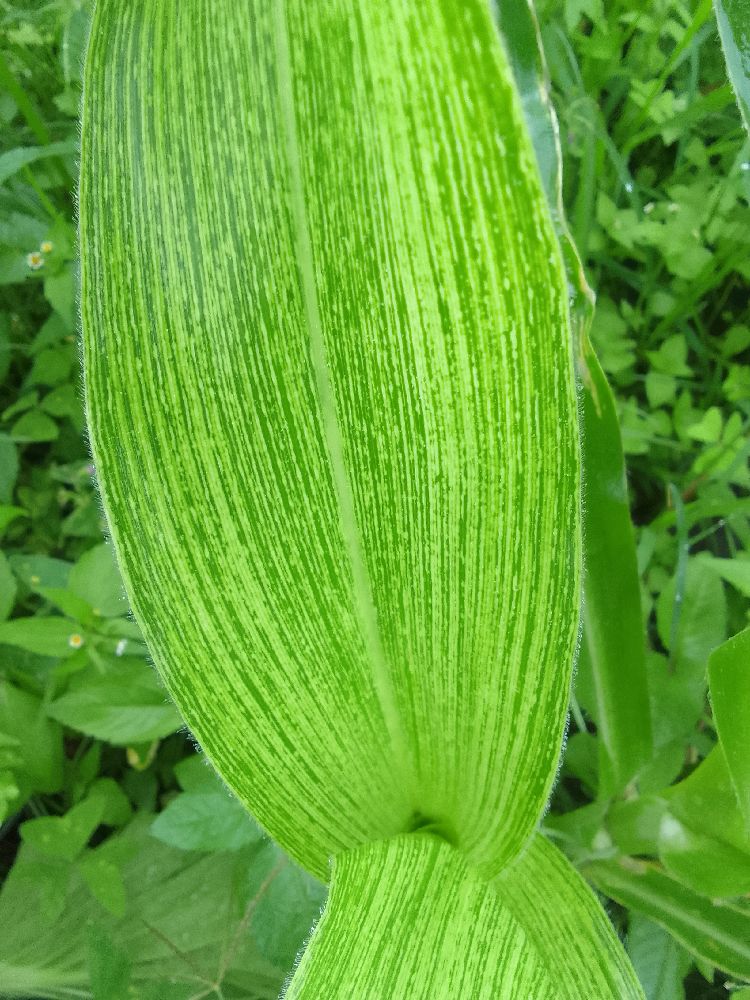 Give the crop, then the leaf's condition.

maize, maize streak virus
